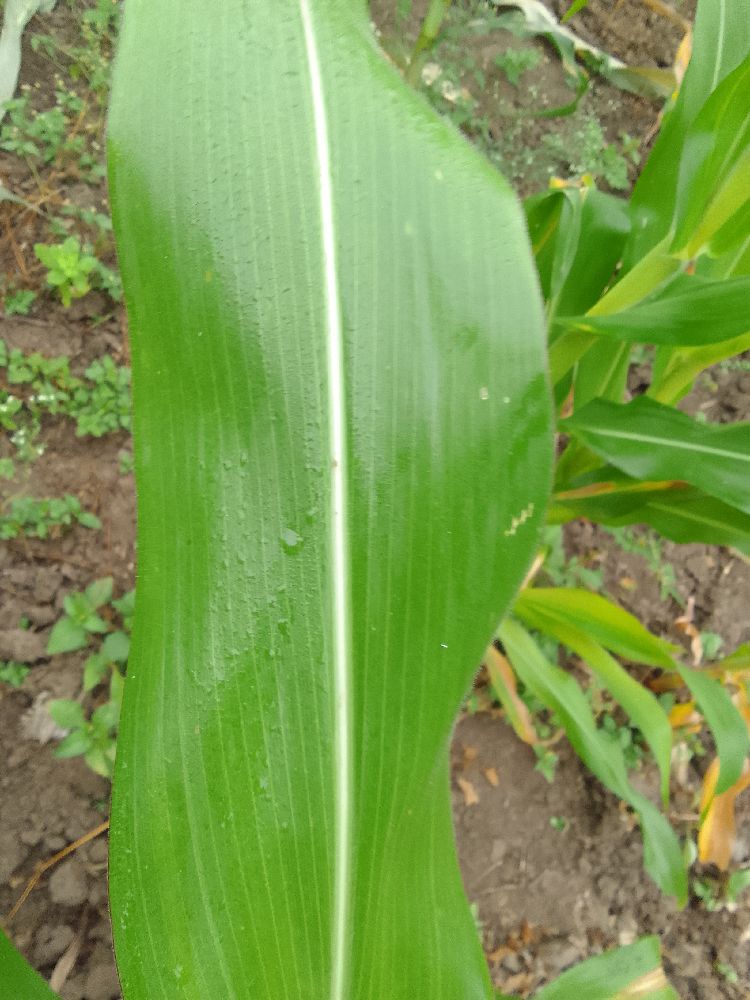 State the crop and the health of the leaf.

maize, healthy
